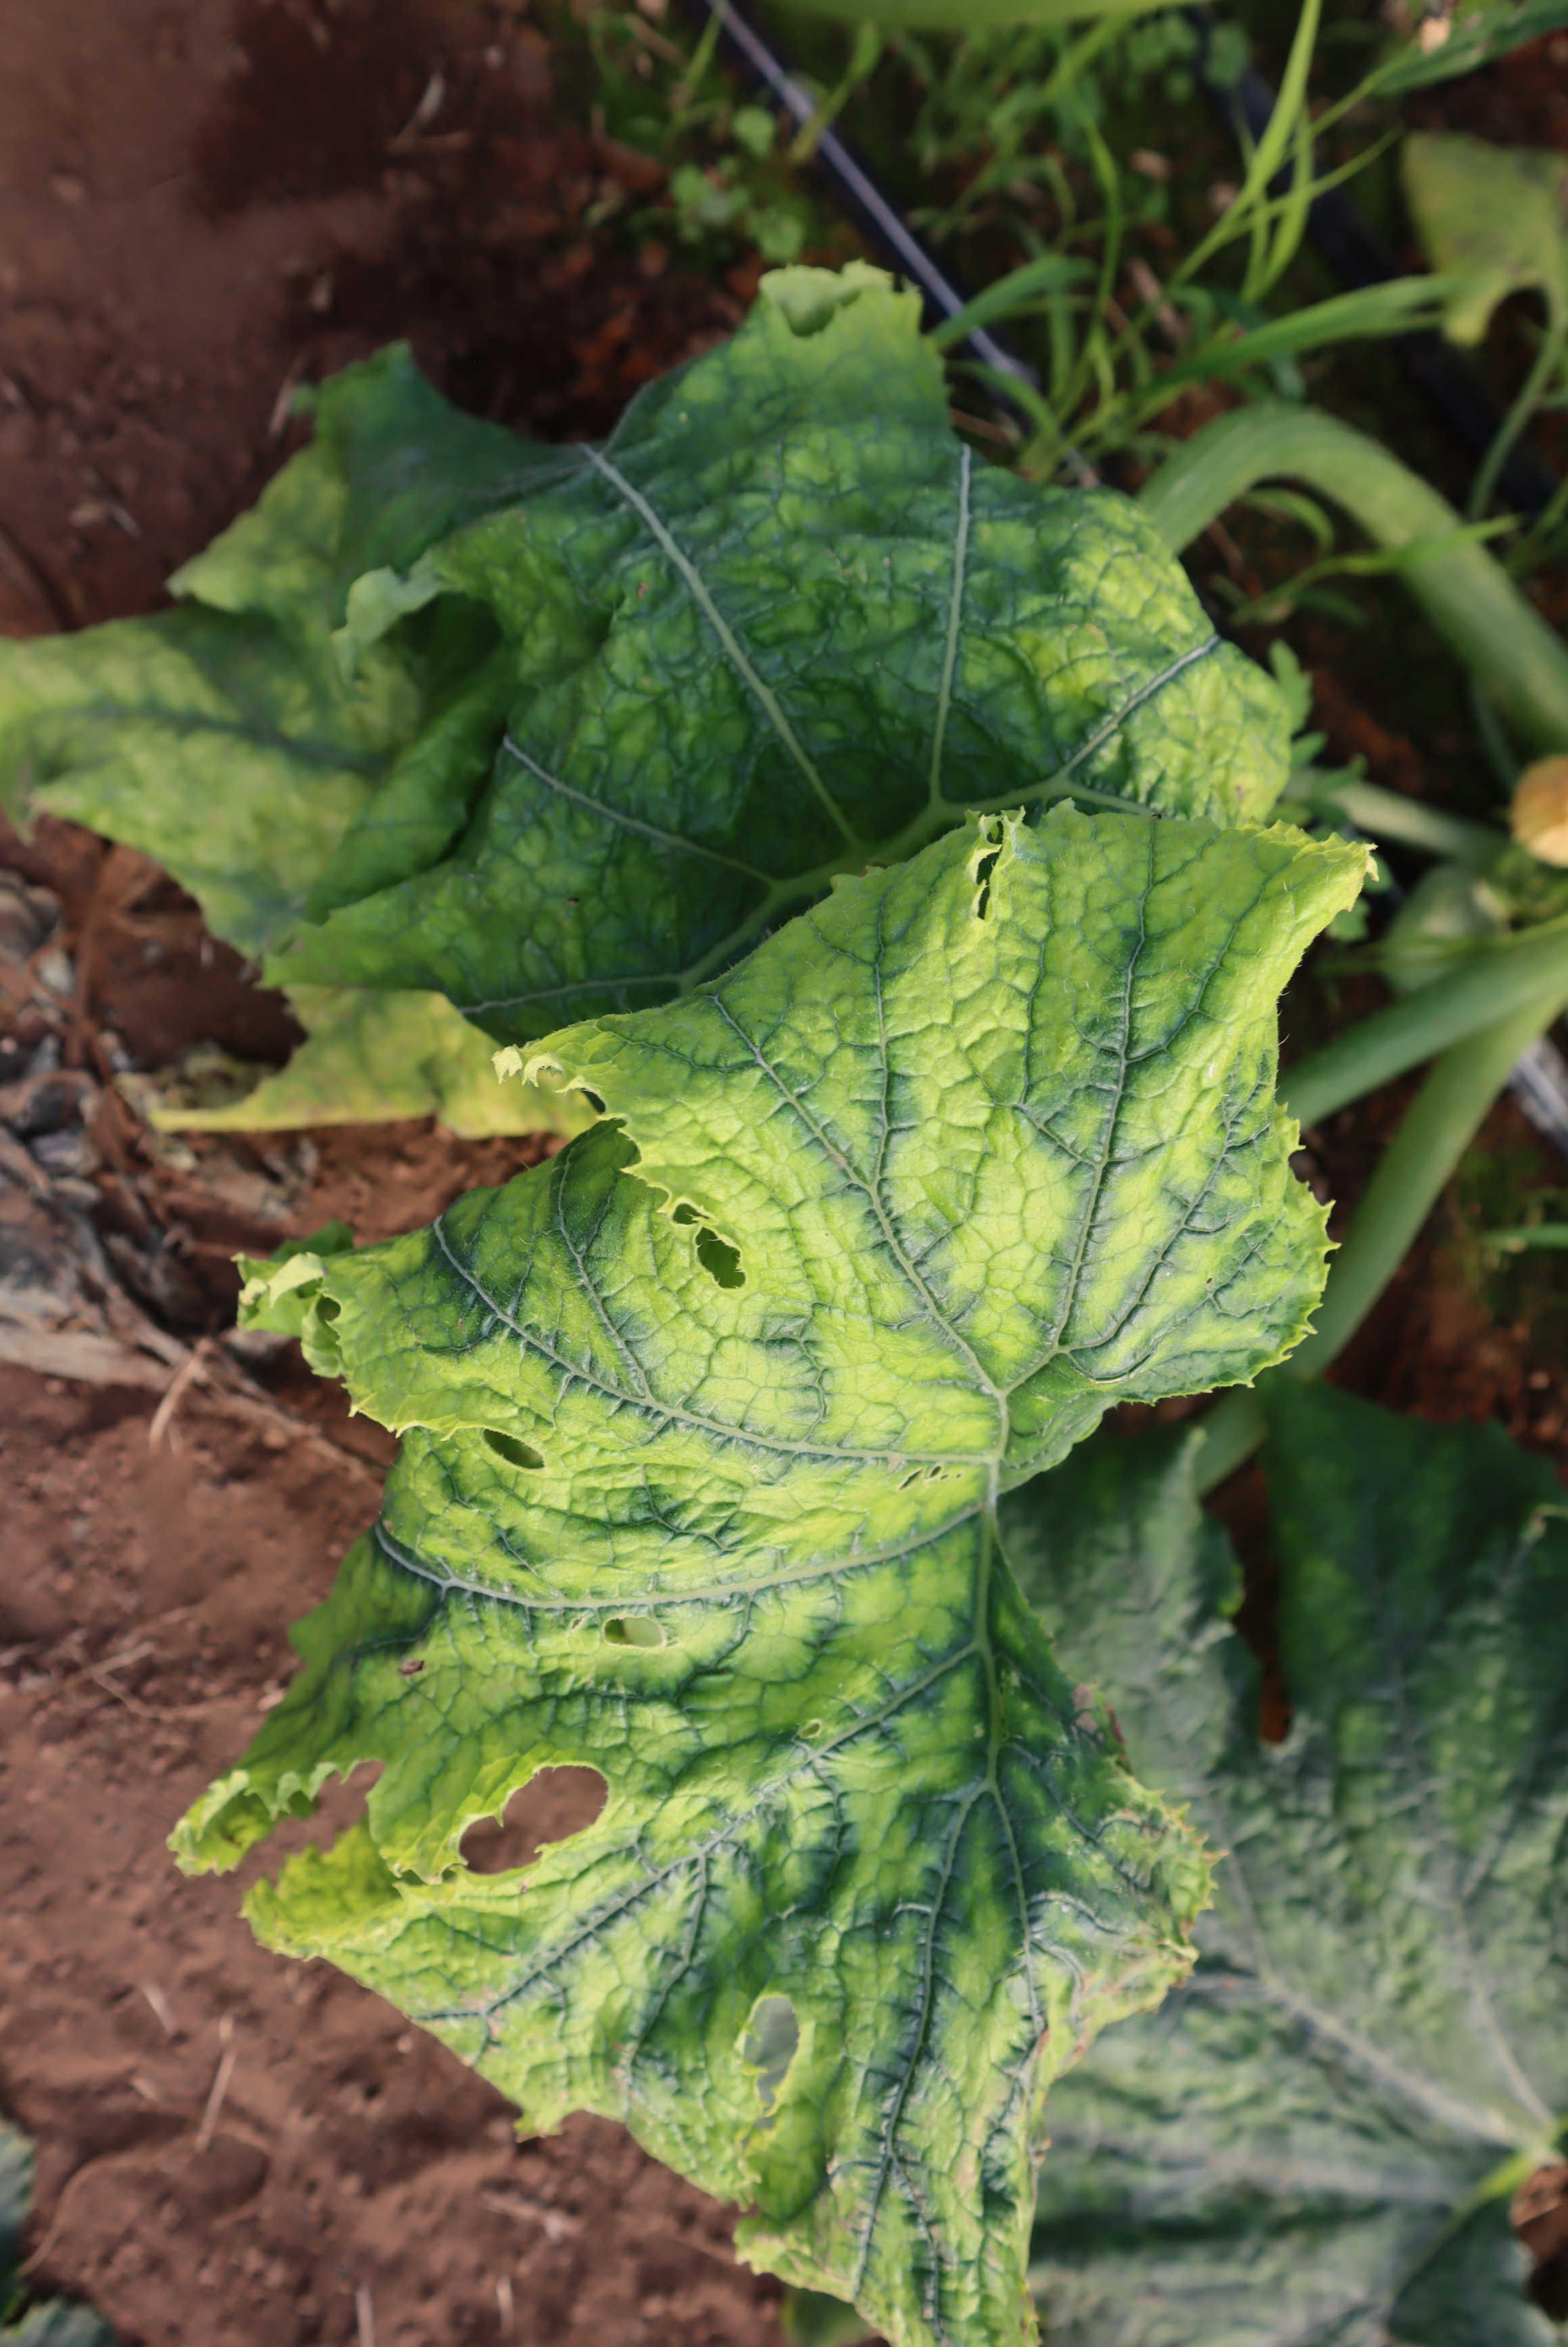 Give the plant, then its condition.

zucchini, virosis
